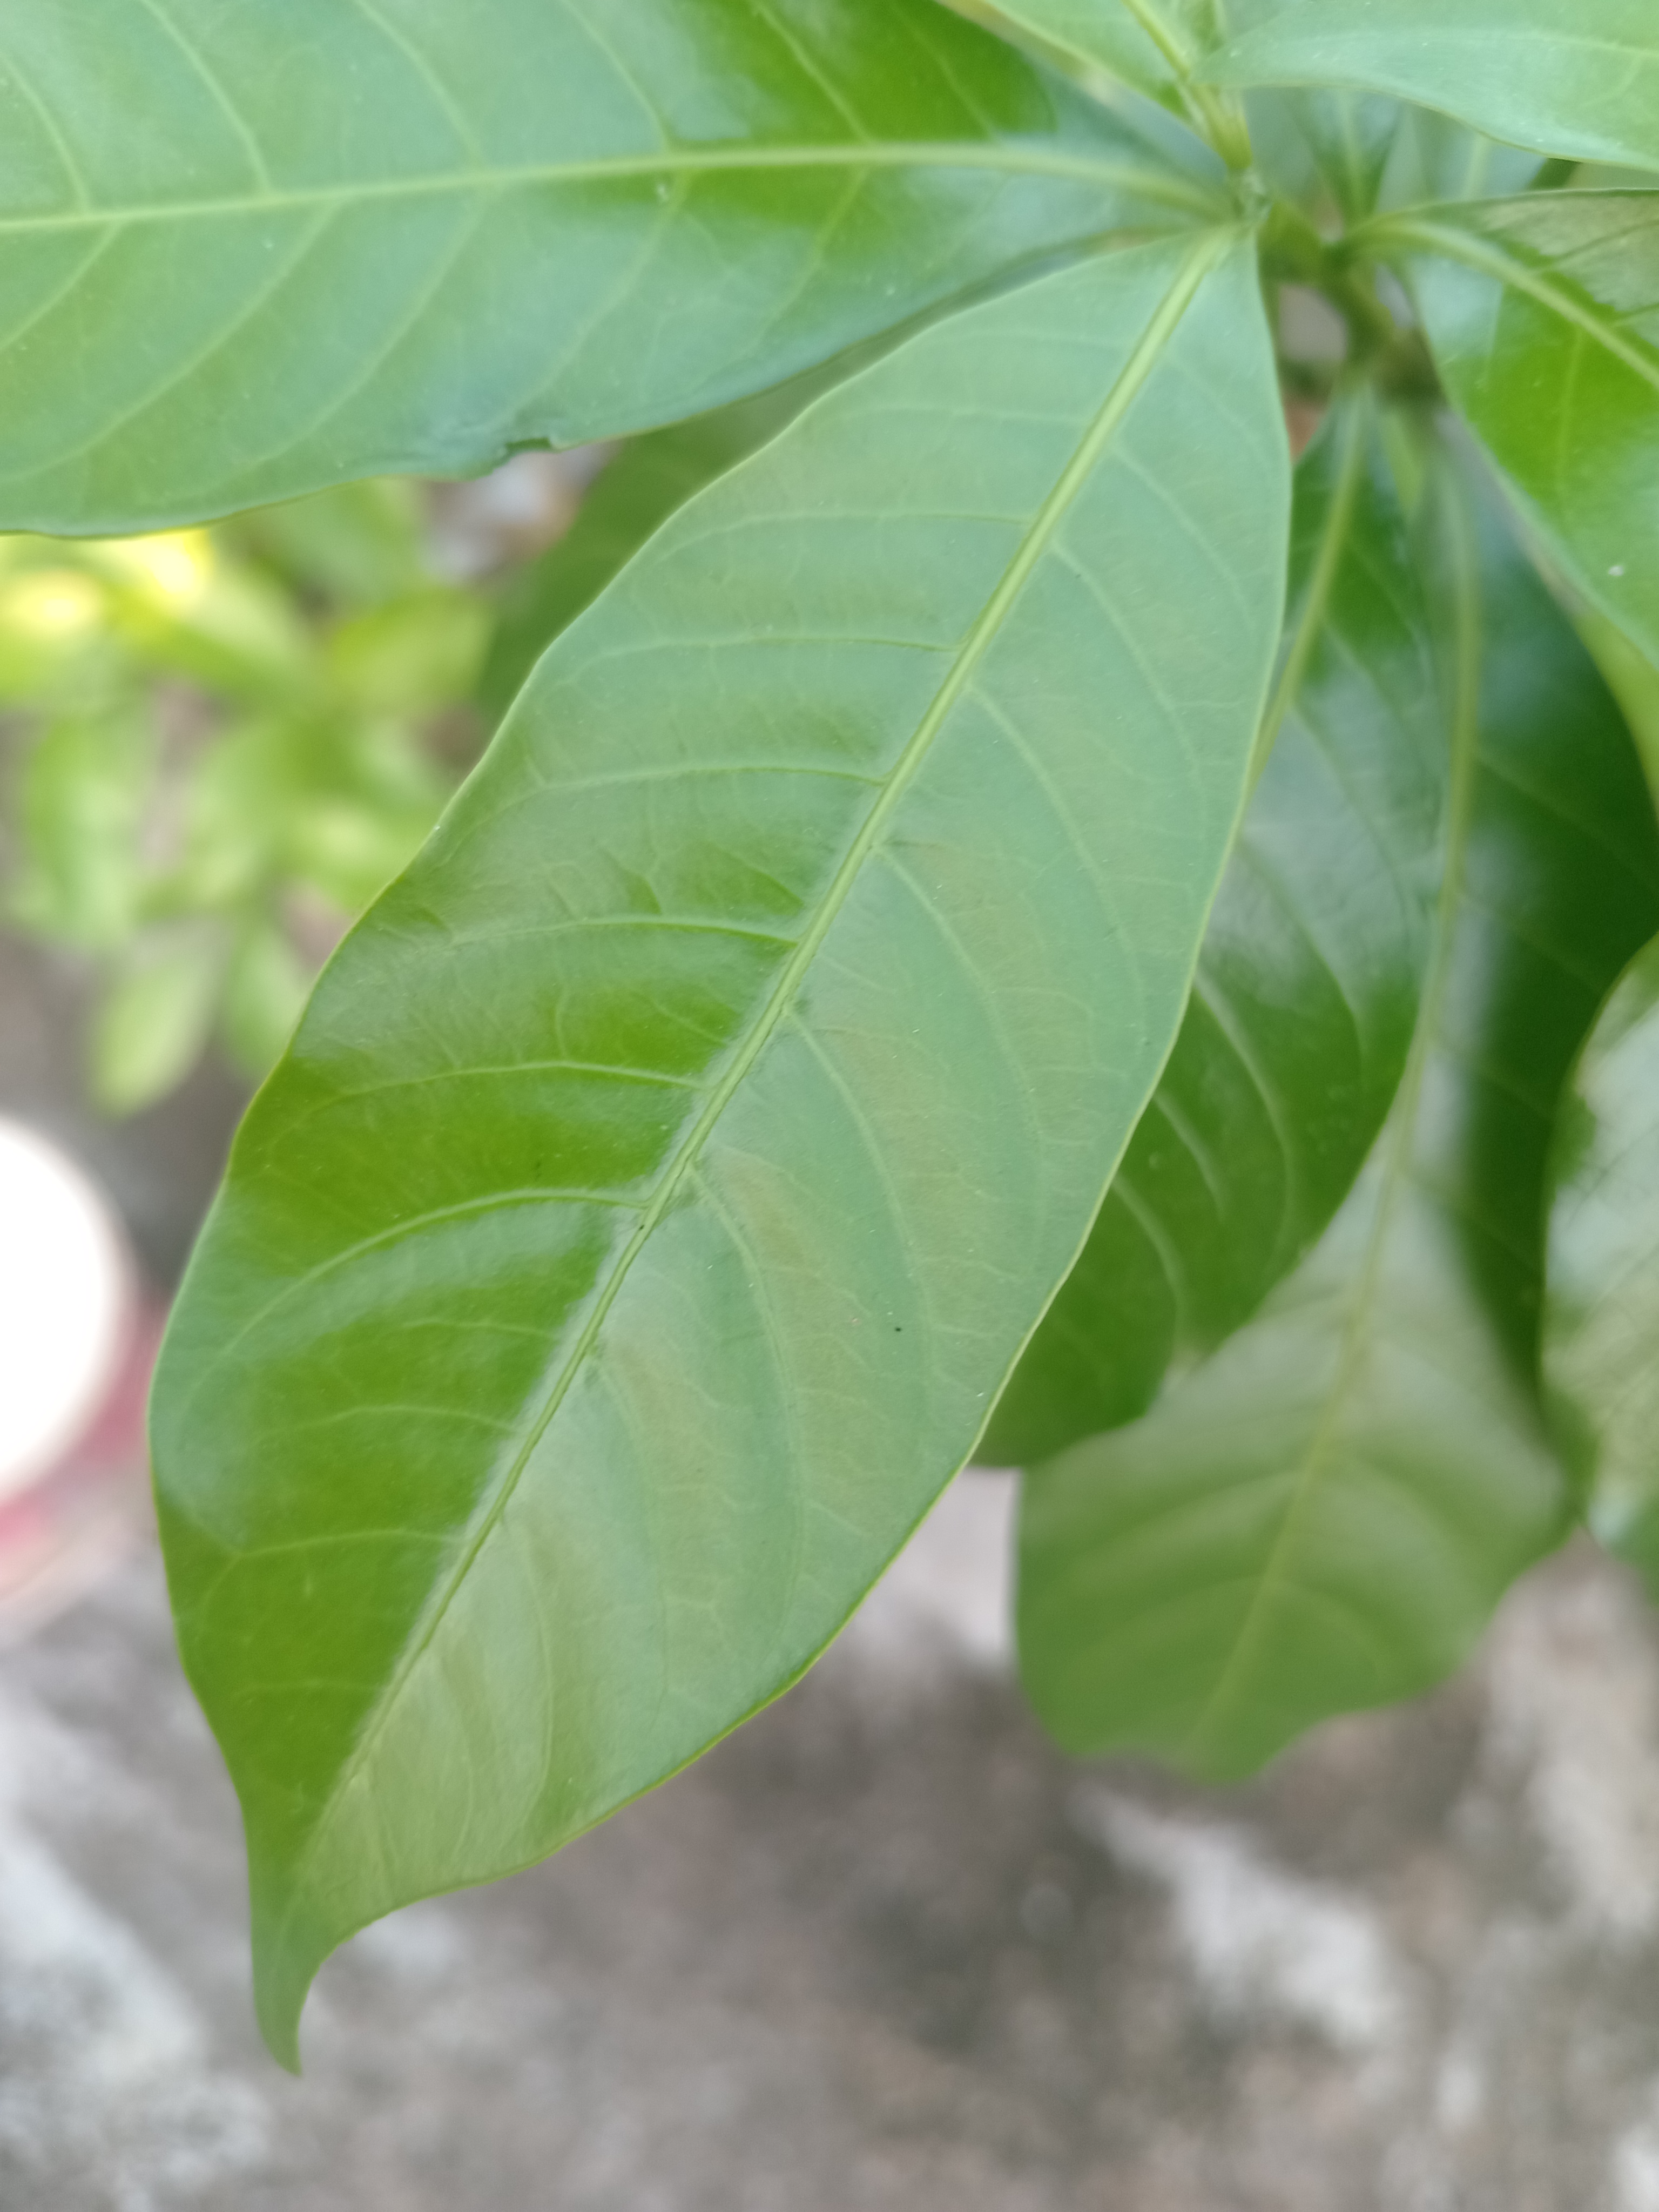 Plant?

togor
